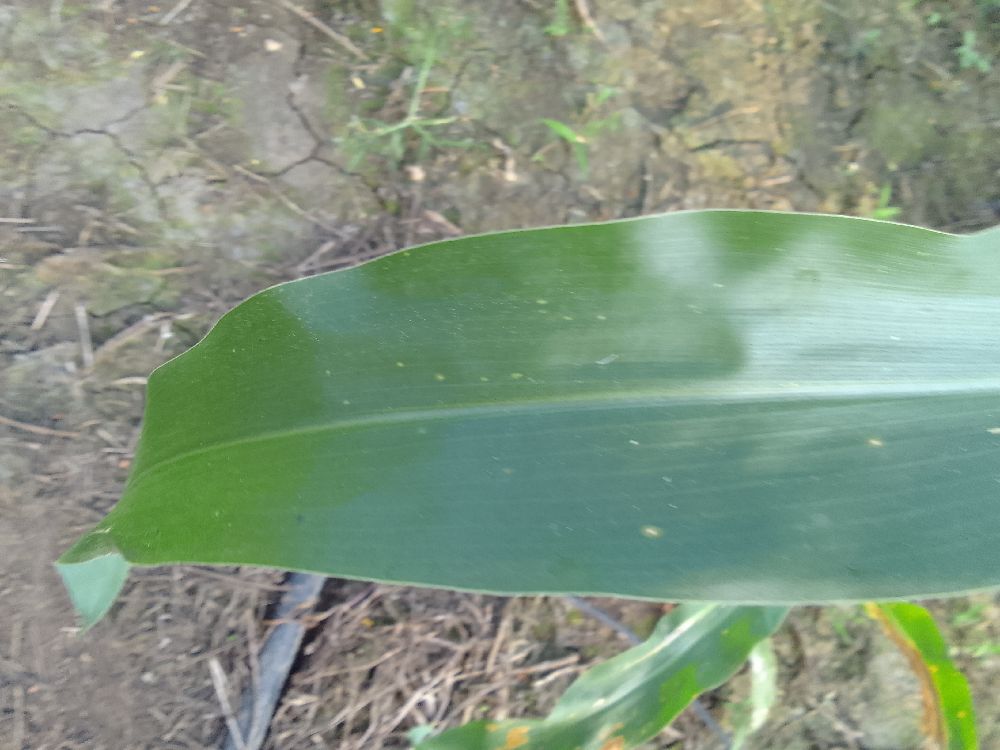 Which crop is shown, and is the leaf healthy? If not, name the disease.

maize, healthy
